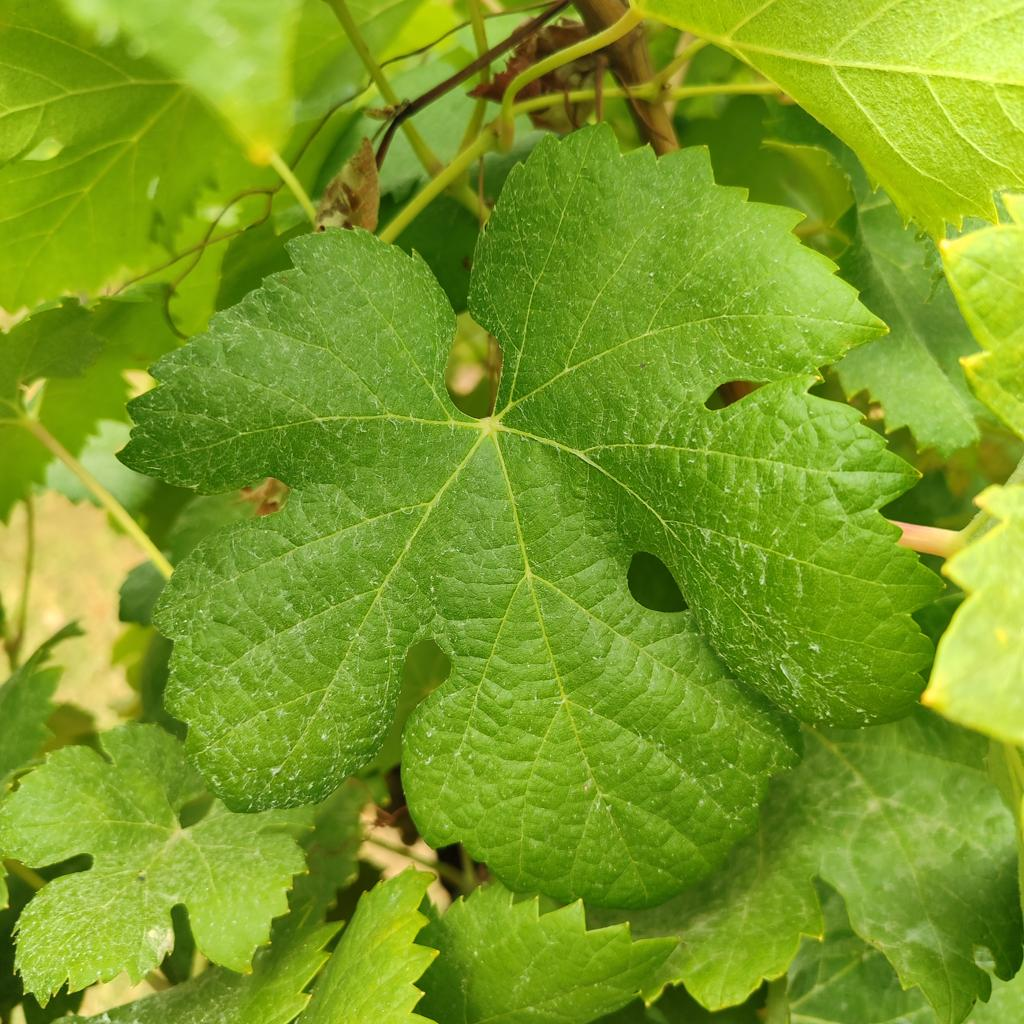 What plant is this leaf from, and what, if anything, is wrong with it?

grapevine, healthy
